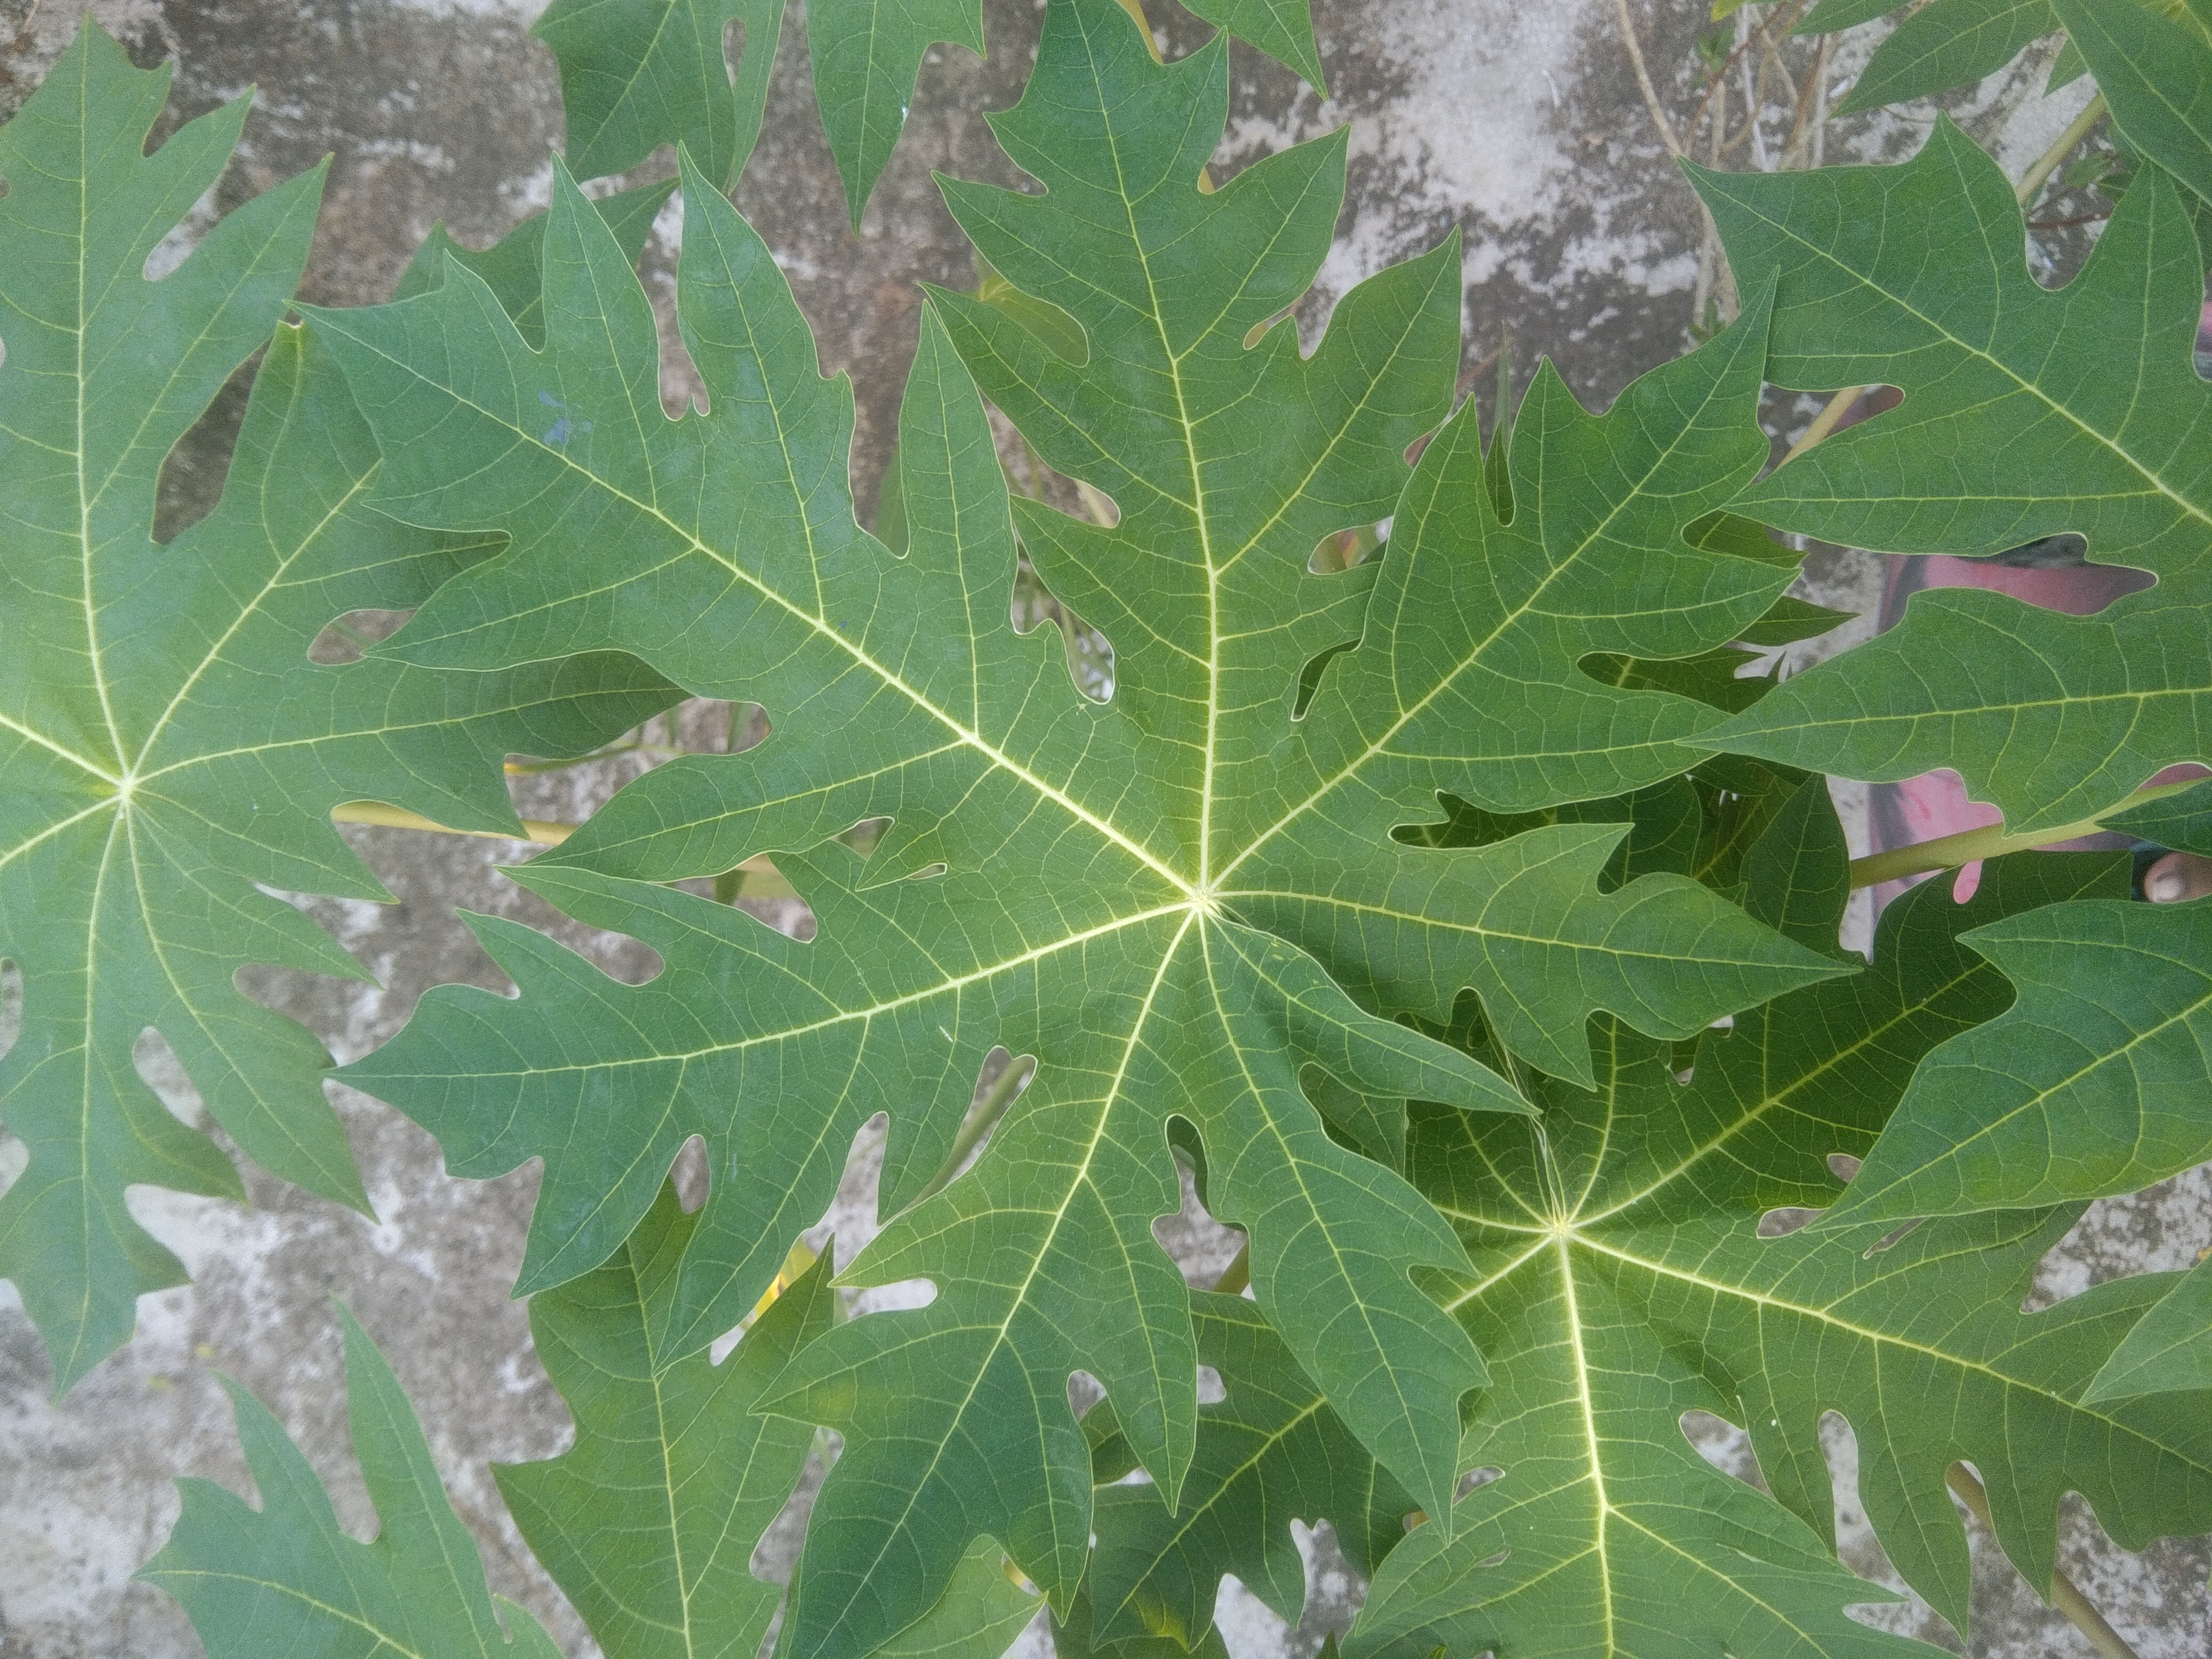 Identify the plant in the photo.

papaya
